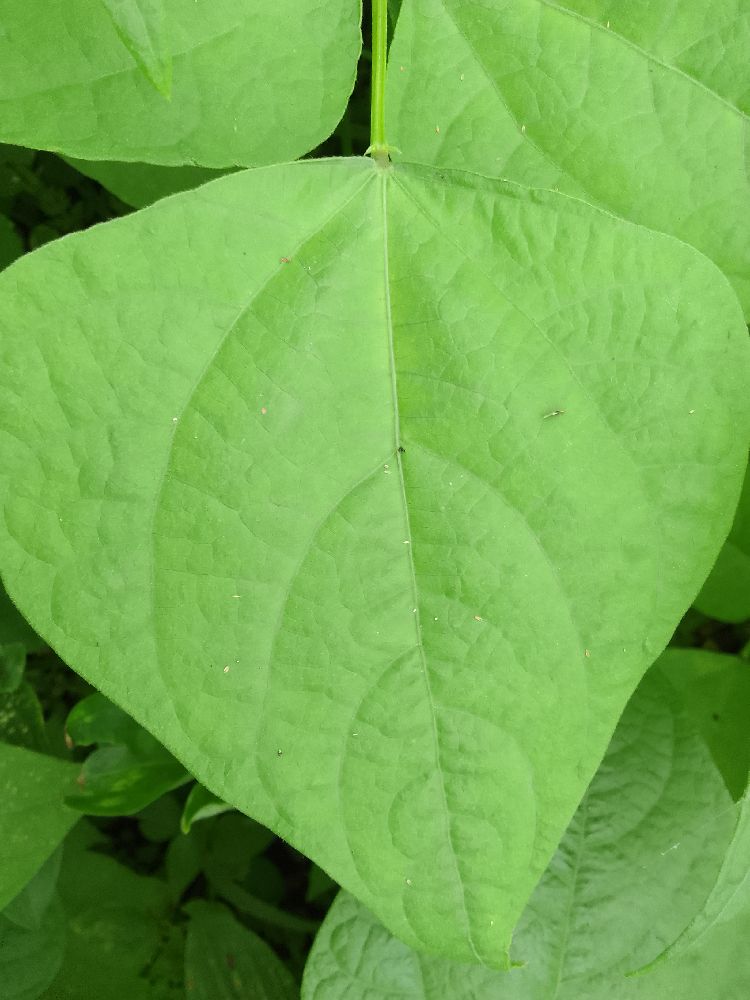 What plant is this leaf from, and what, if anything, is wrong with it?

common bean, healthy
